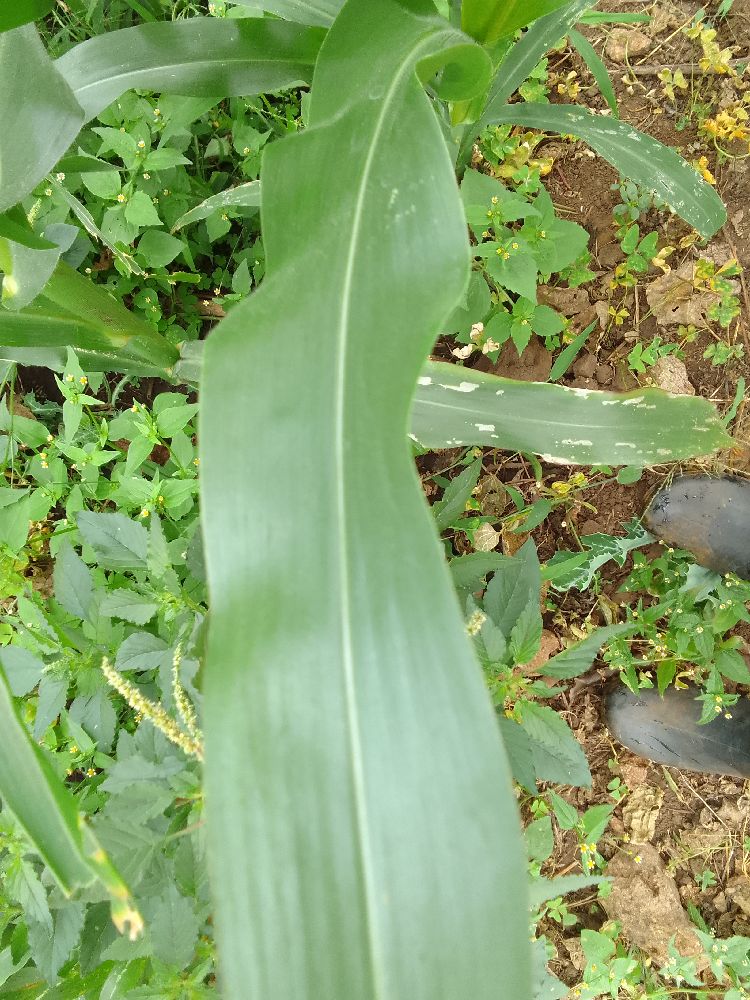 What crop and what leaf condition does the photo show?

maize, healthy
